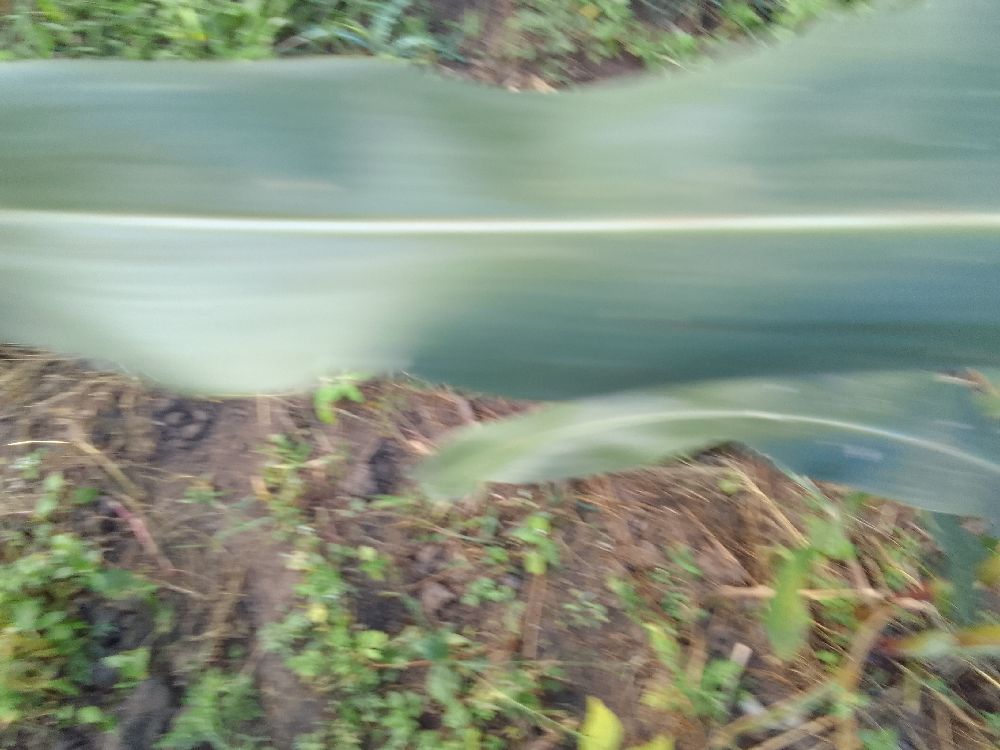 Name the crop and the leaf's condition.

maize, healthy
